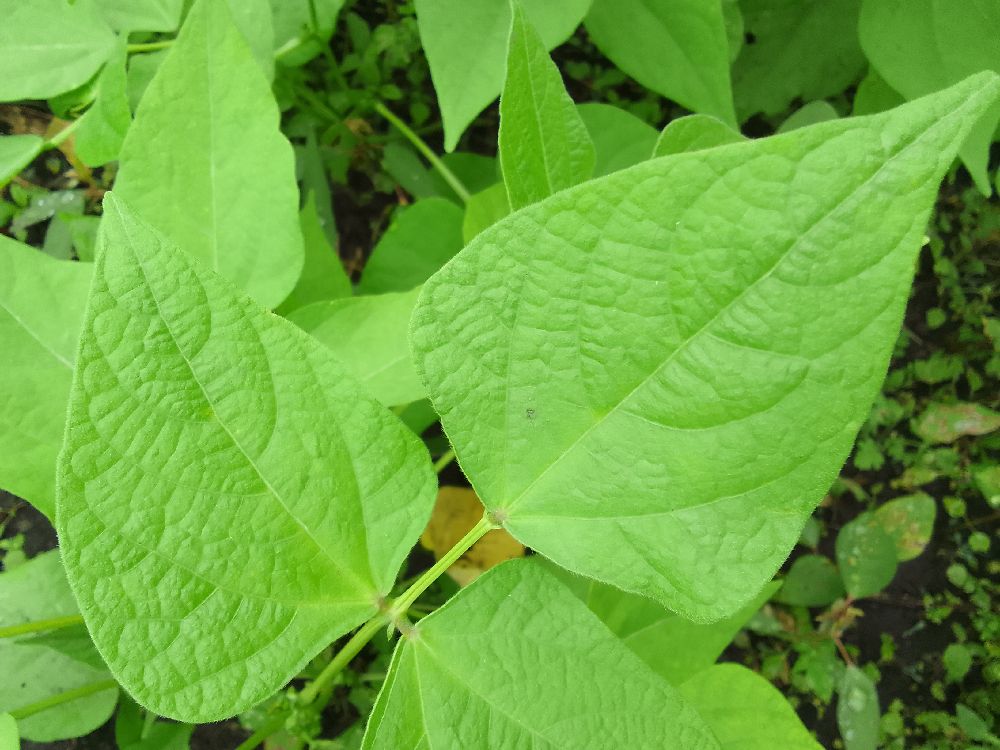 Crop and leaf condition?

common bean, healthy
